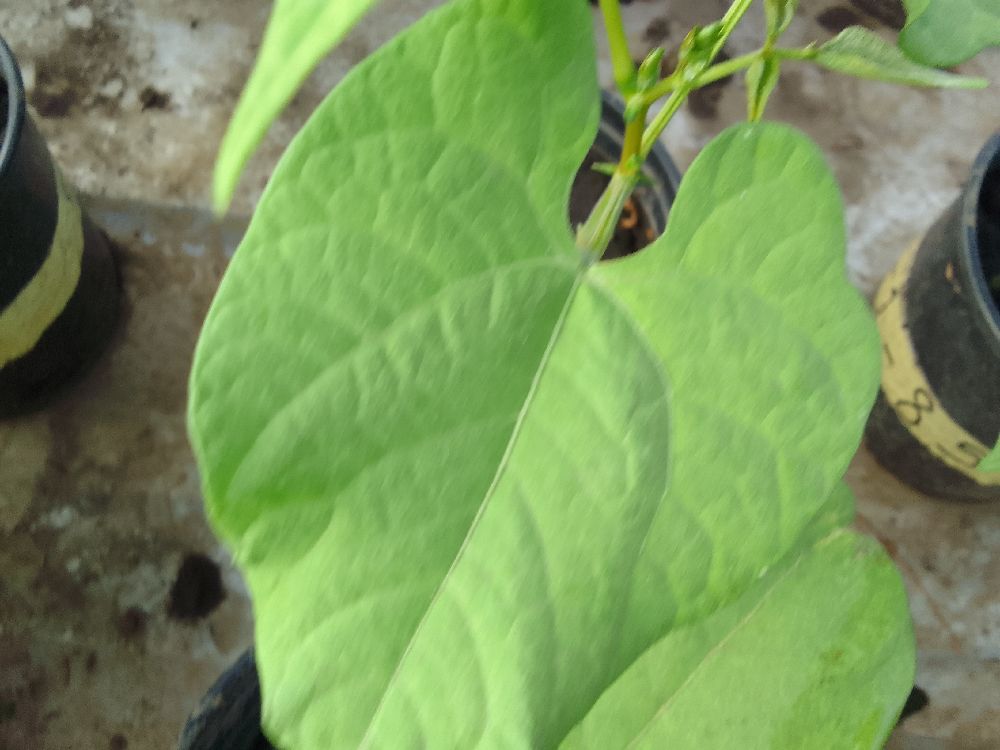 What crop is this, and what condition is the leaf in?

common bean, healthy
